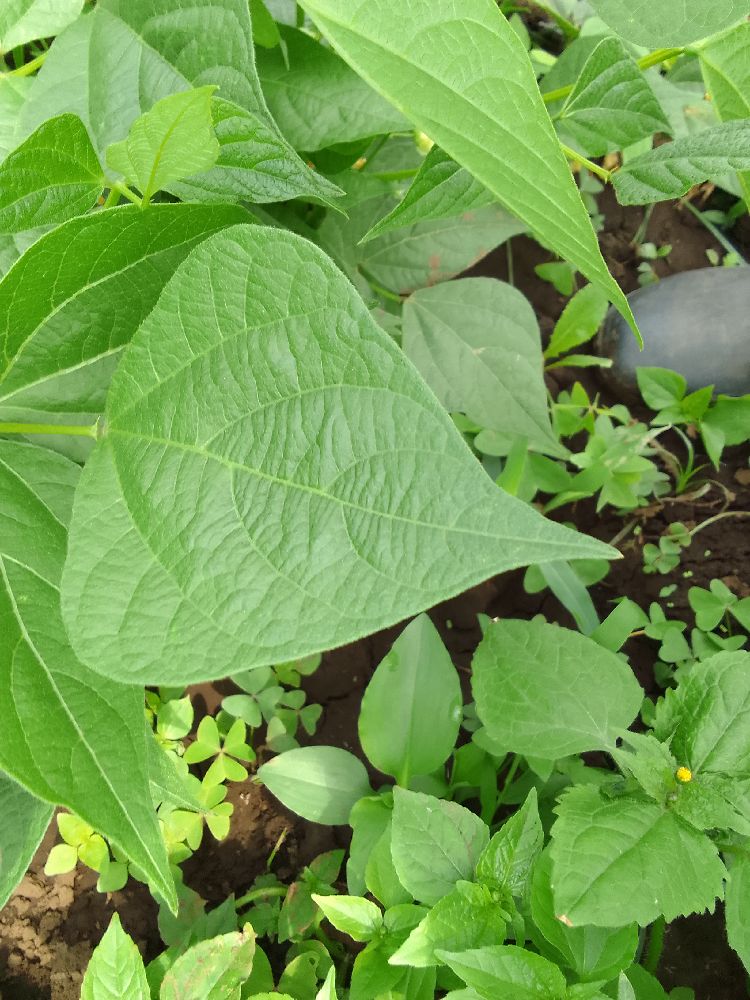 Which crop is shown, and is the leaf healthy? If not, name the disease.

common bean, healthy
